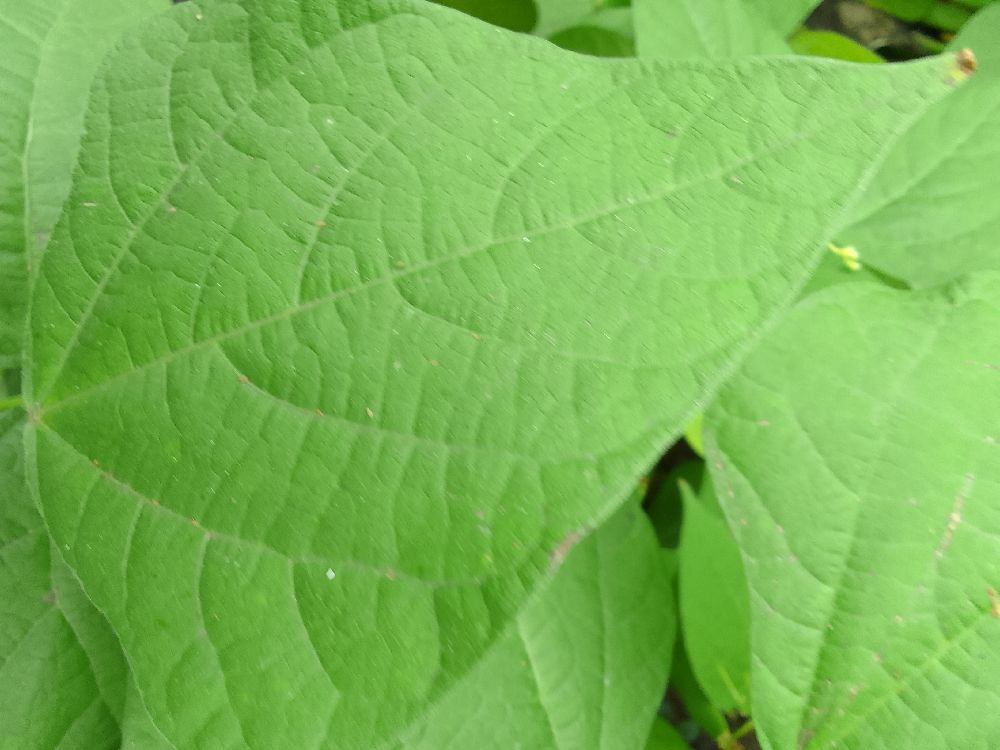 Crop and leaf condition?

common bean, healthy
